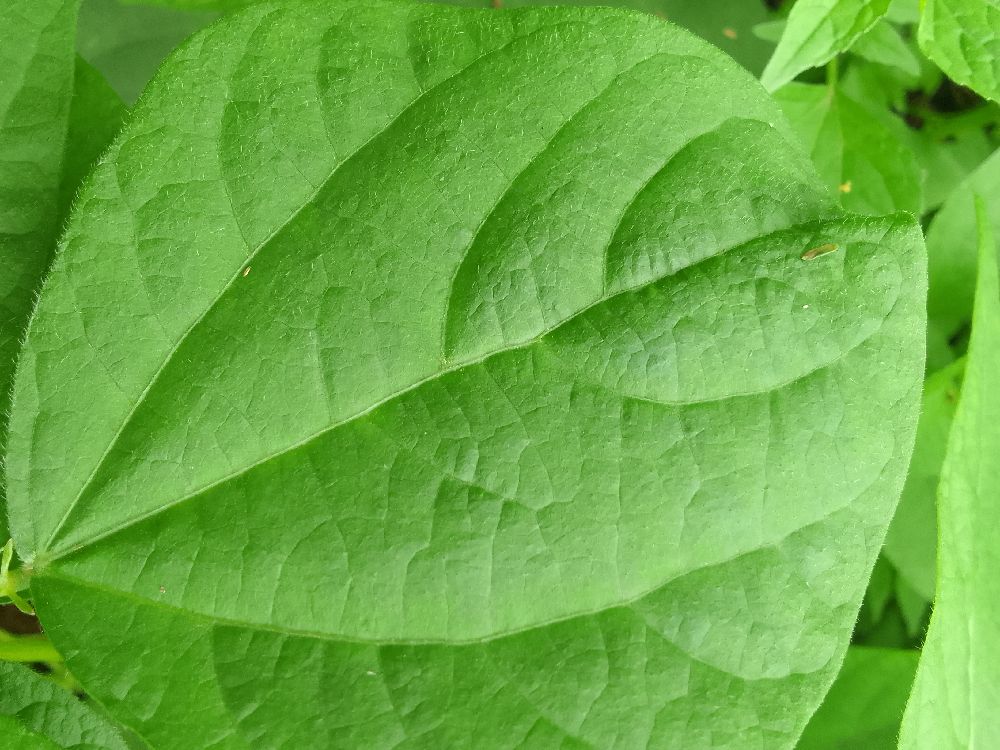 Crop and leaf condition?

common bean, healthy
